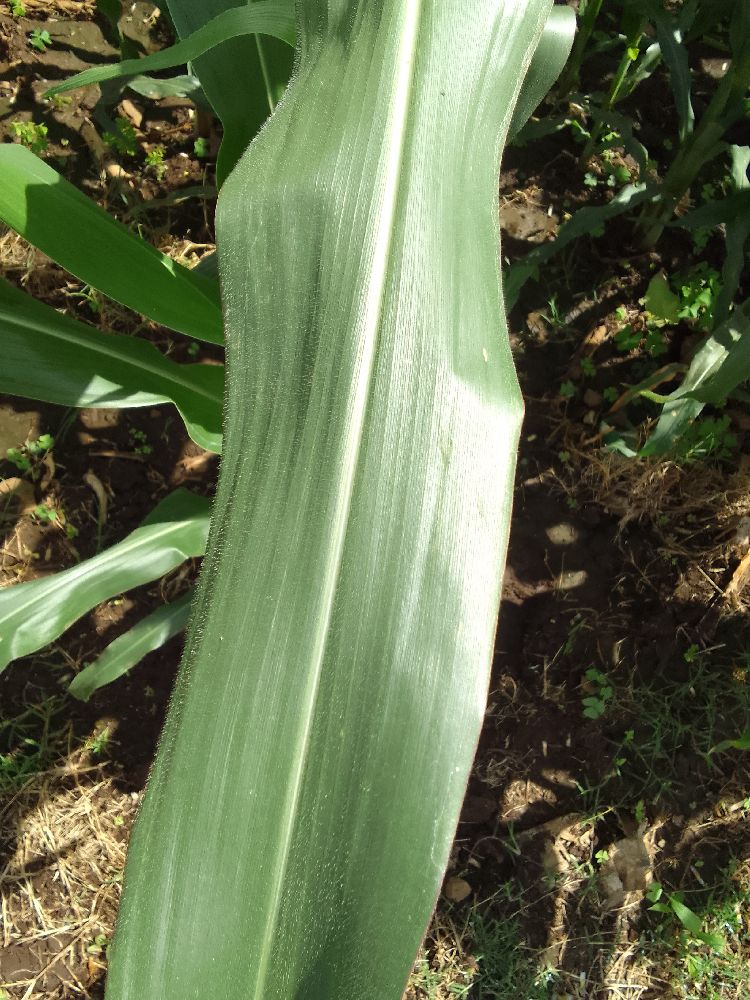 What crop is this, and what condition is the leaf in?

maize, healthy
